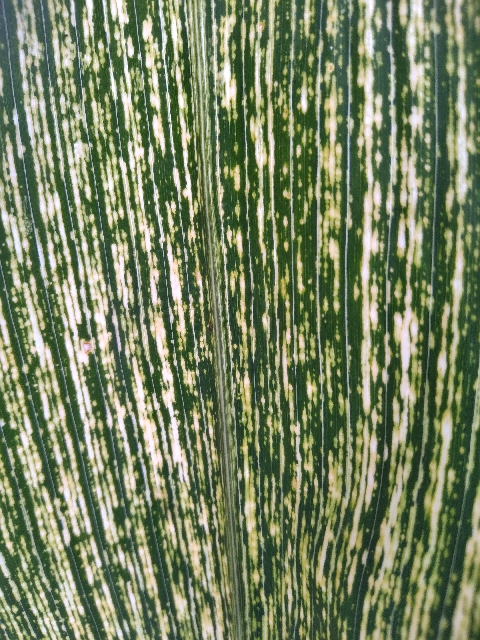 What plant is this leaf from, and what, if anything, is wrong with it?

maize, maize streak virus
